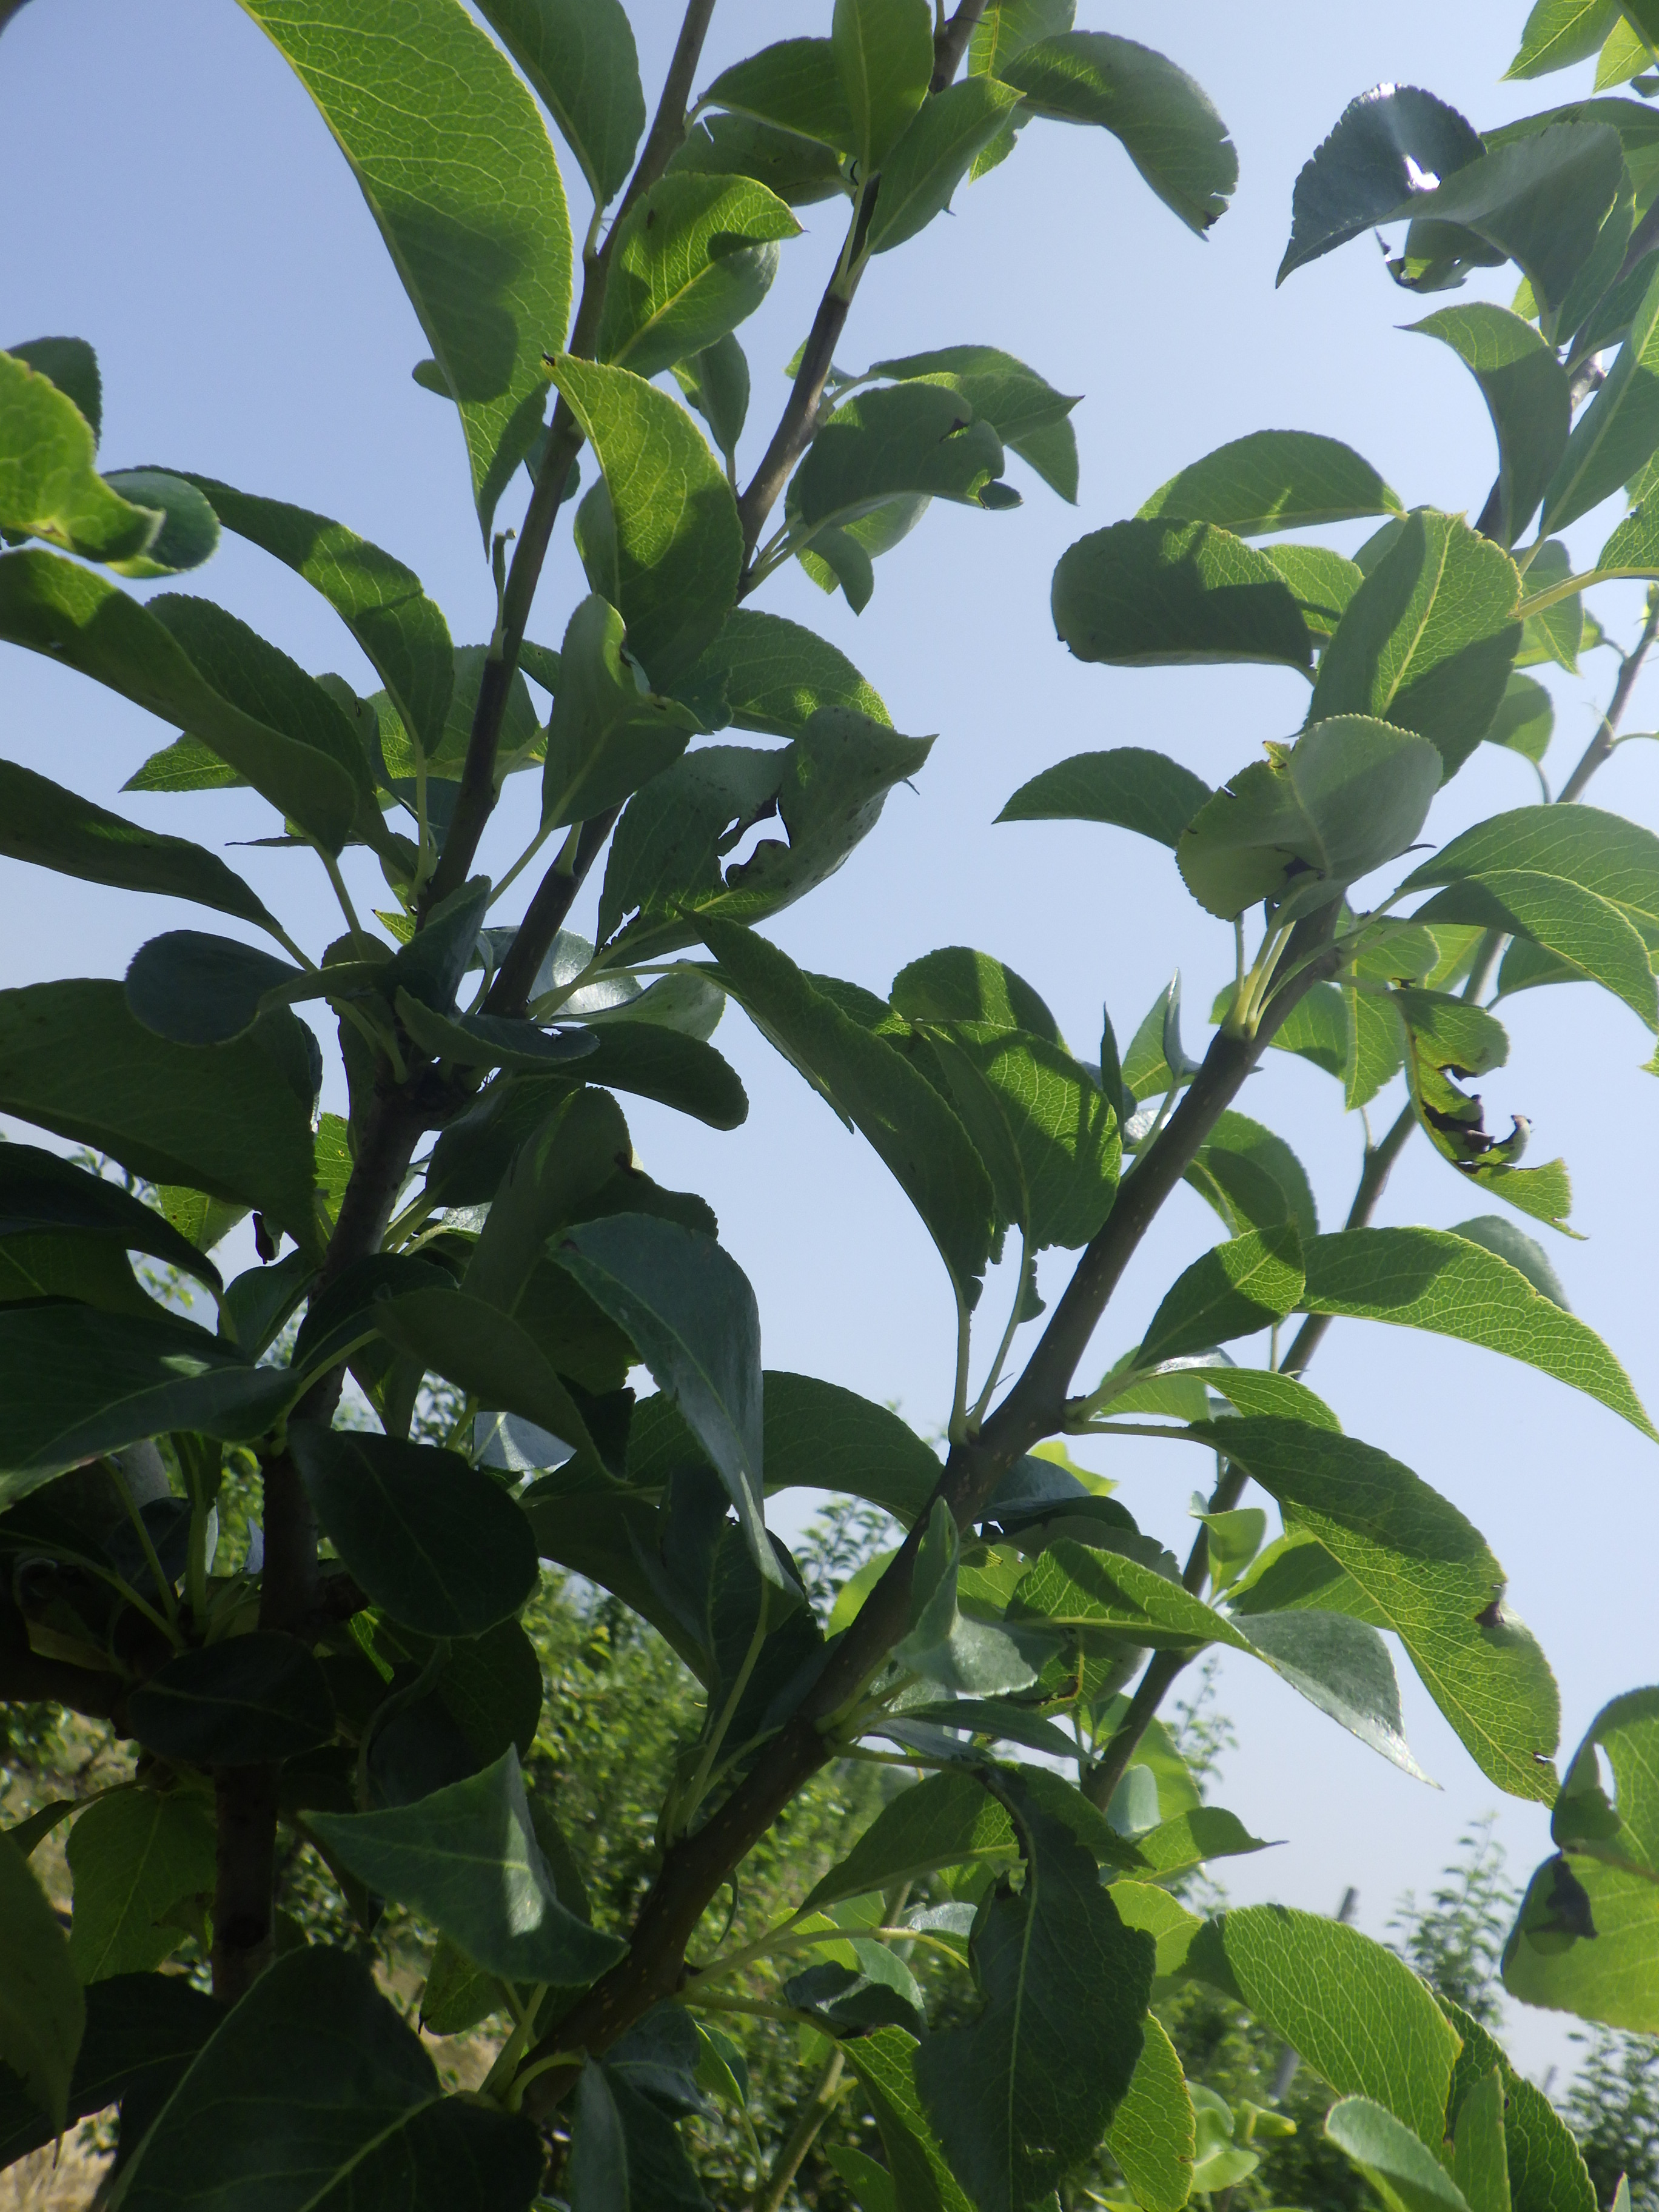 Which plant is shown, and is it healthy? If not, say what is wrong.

pear, mechanical damage, phytophagous
